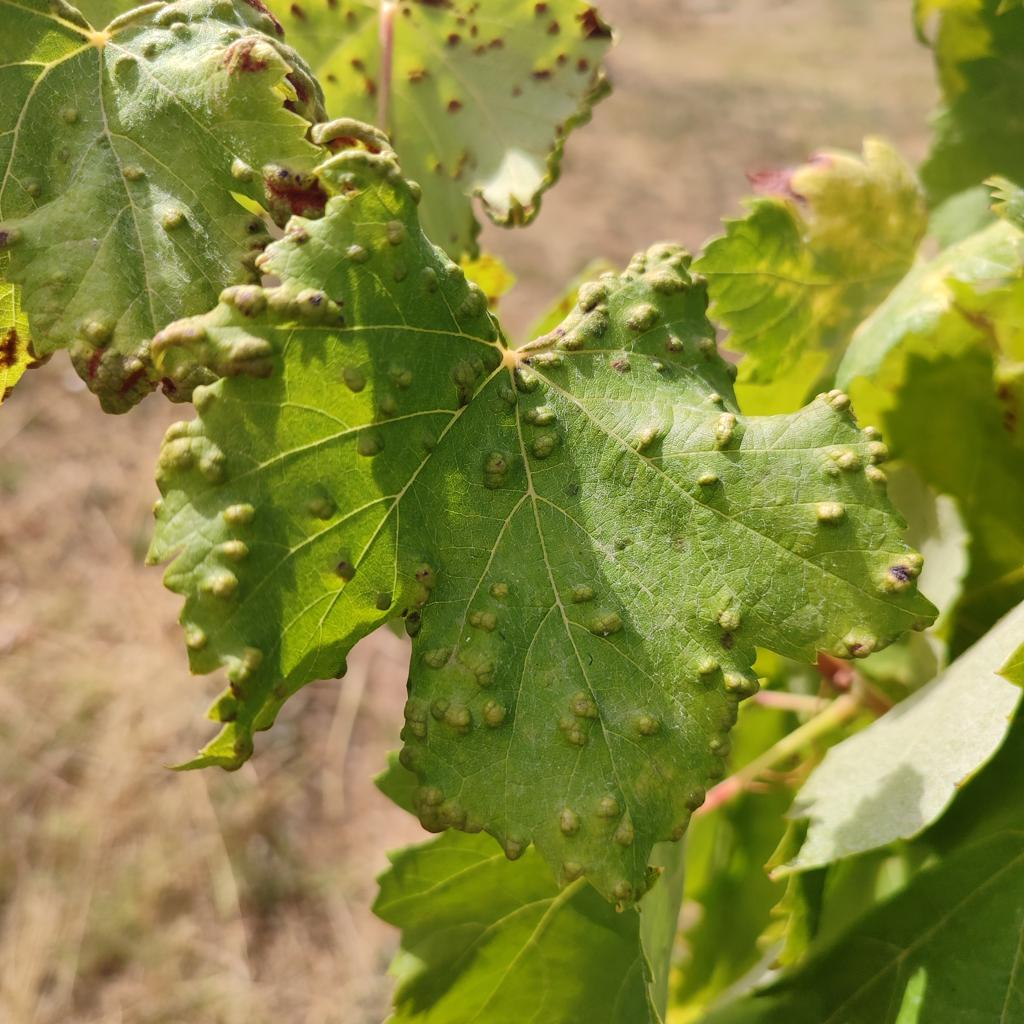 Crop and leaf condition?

grapevine, erineum mite
